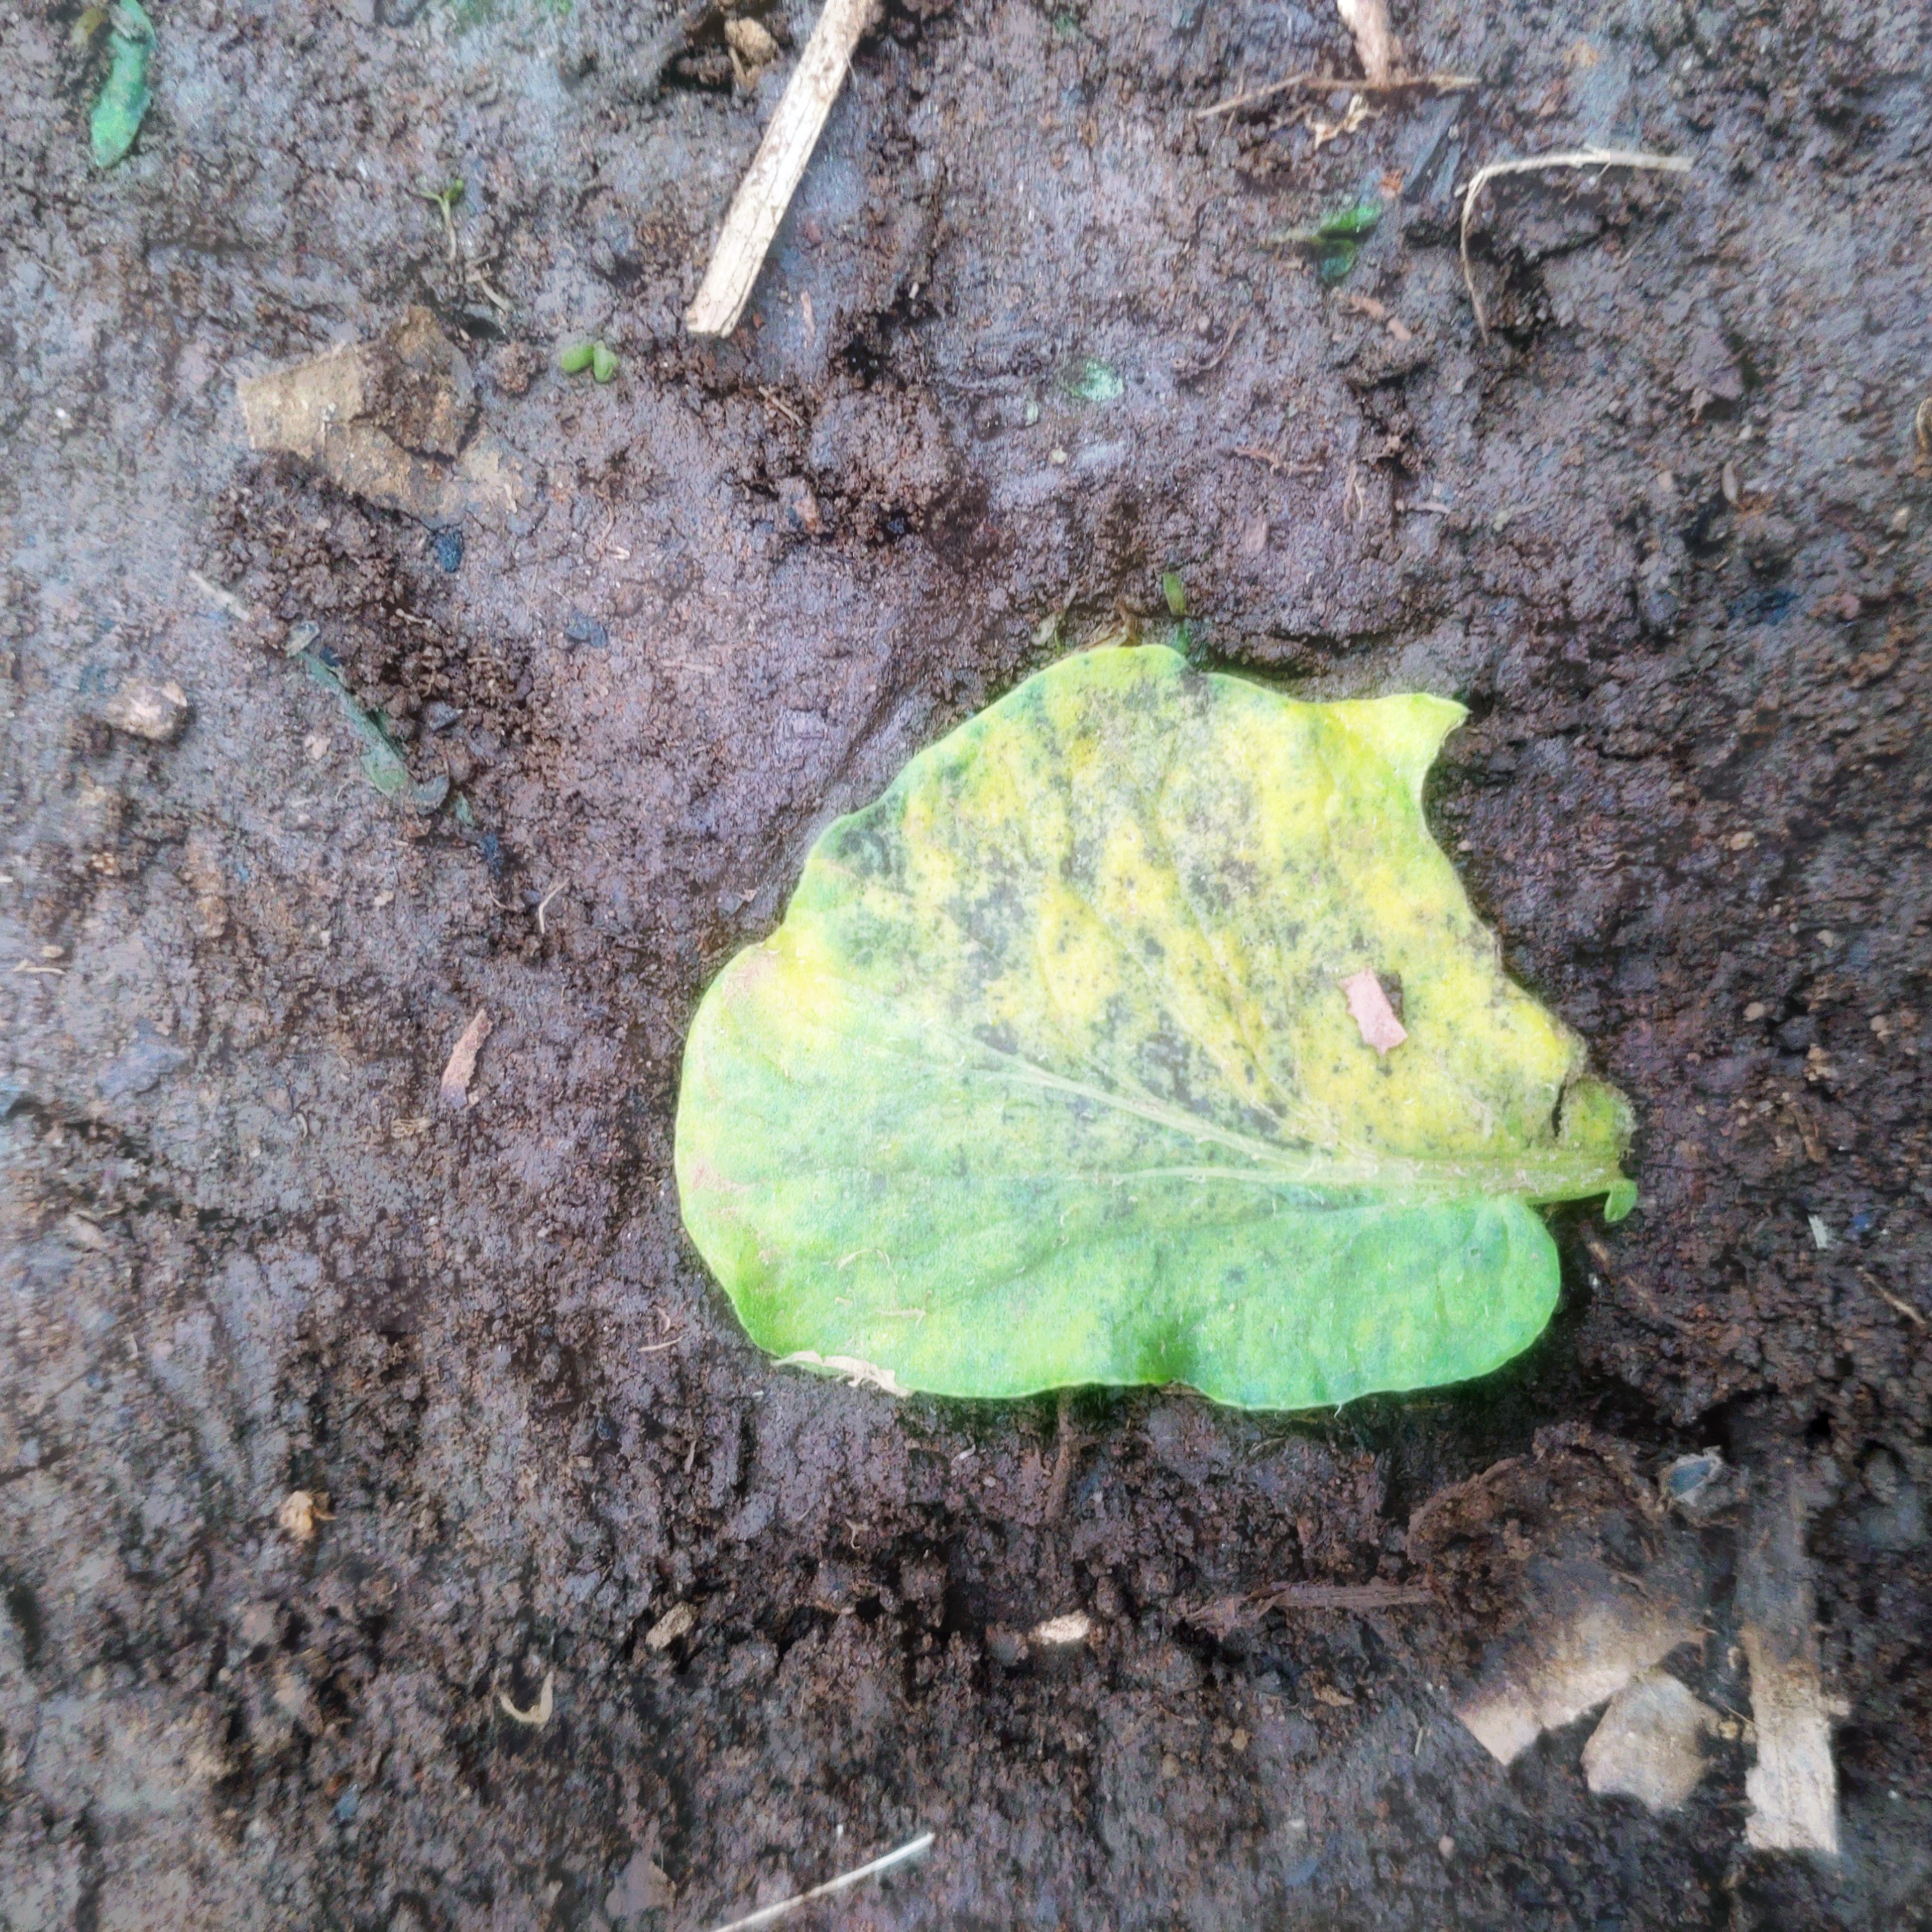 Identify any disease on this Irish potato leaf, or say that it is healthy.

late blight
